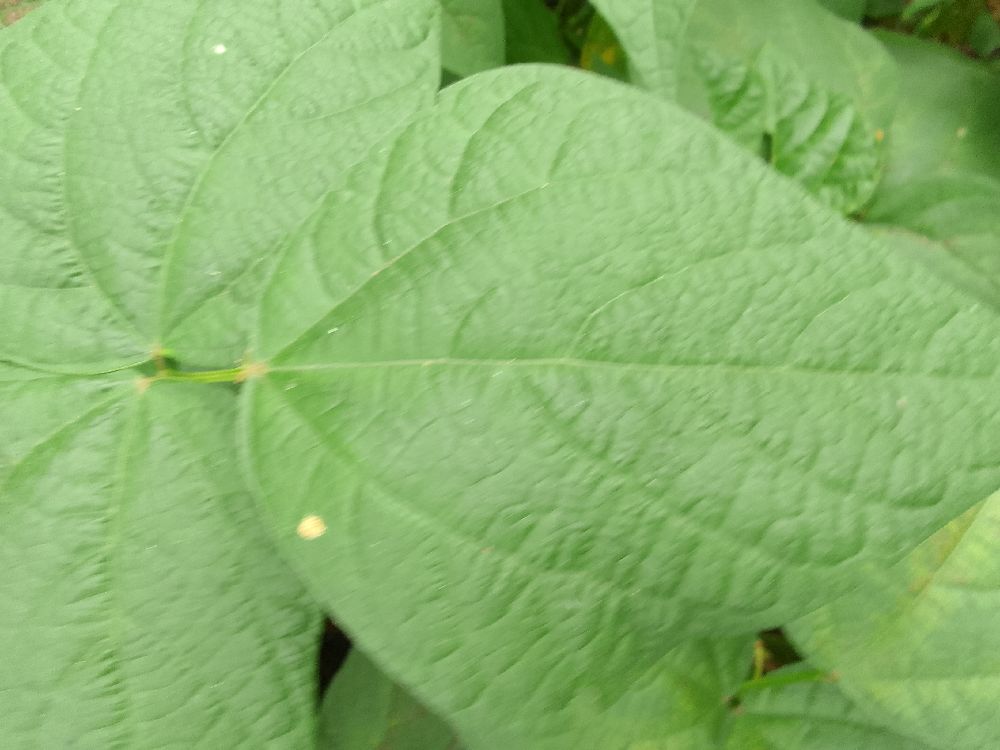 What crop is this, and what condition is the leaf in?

common bean, healthy
